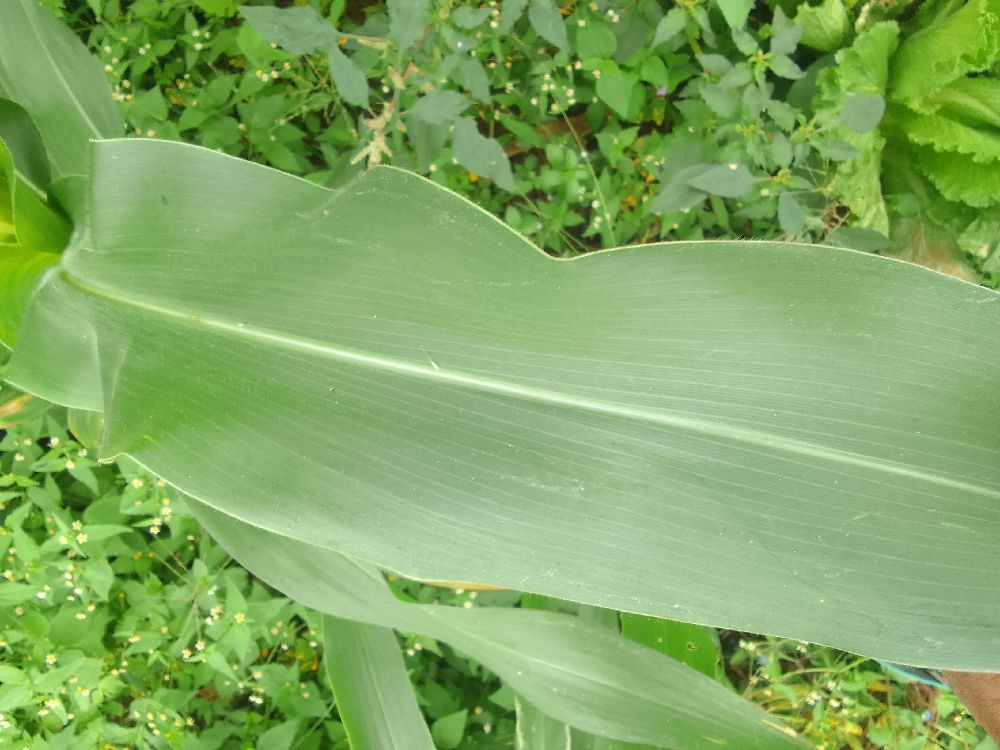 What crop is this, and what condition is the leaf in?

maize, healthy
